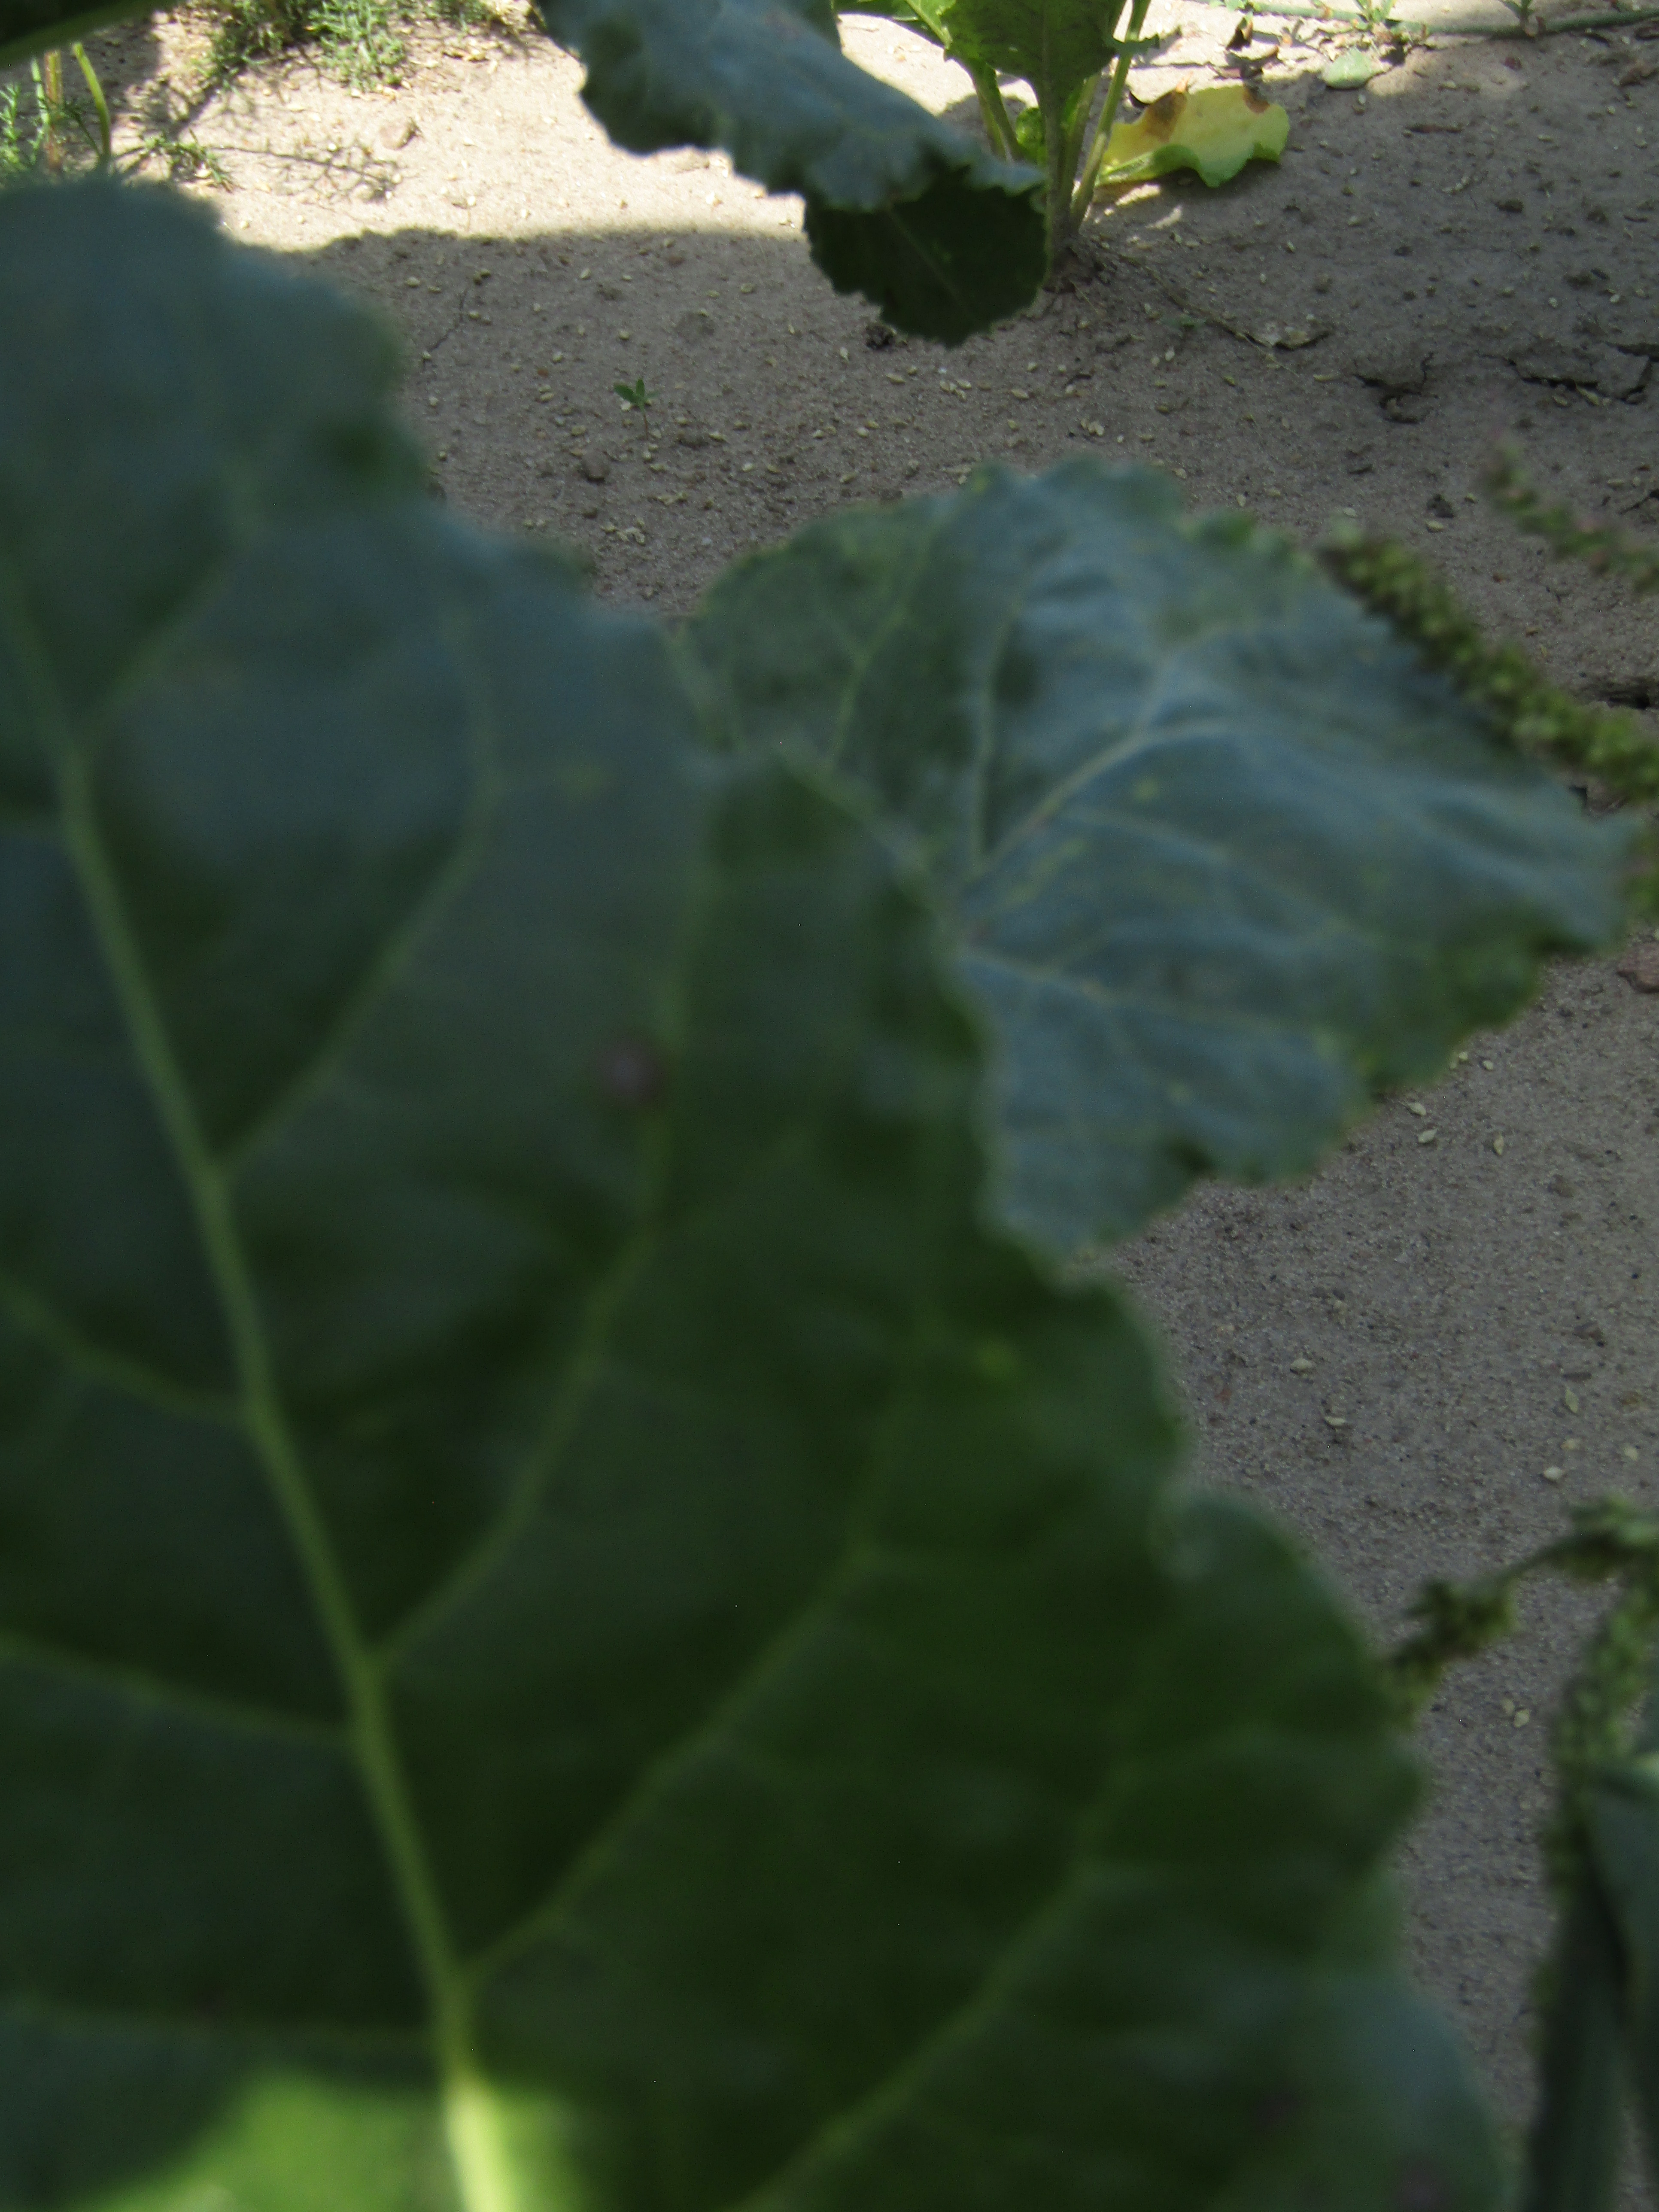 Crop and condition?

beet, cercospora
